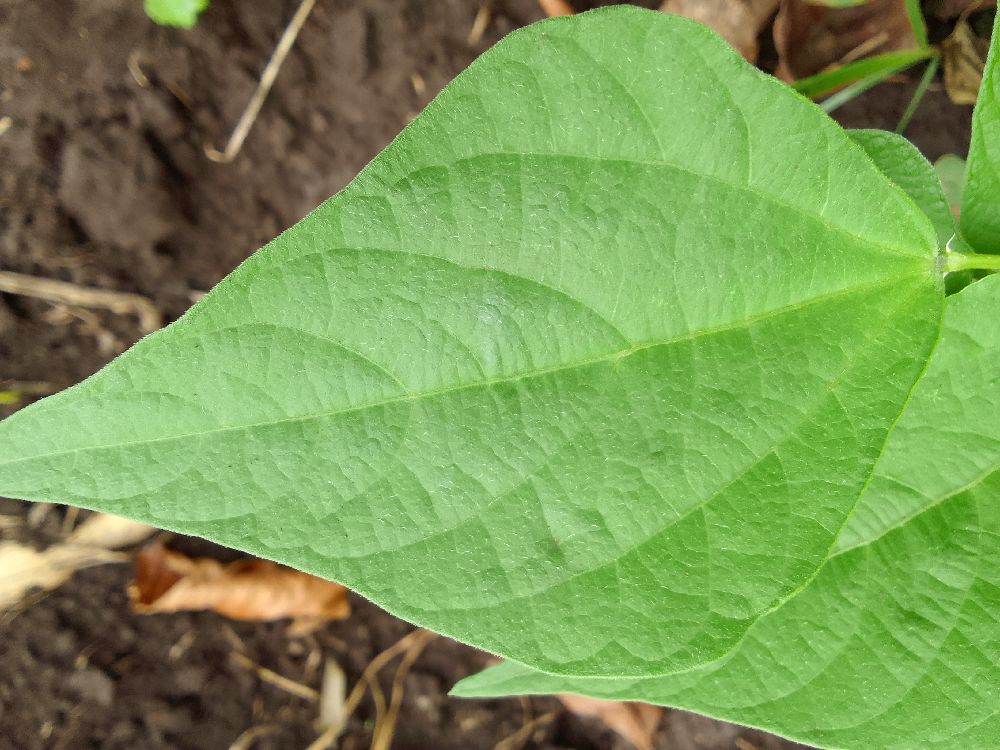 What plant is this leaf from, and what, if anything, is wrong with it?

common bean, healthy
